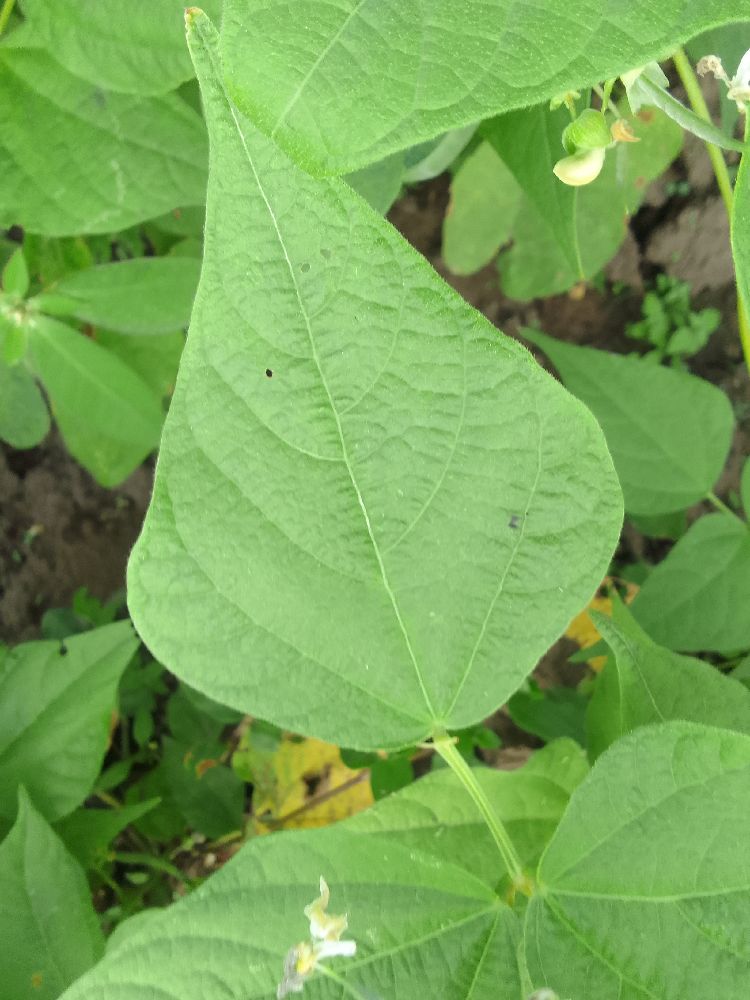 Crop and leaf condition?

common bean, healthy
